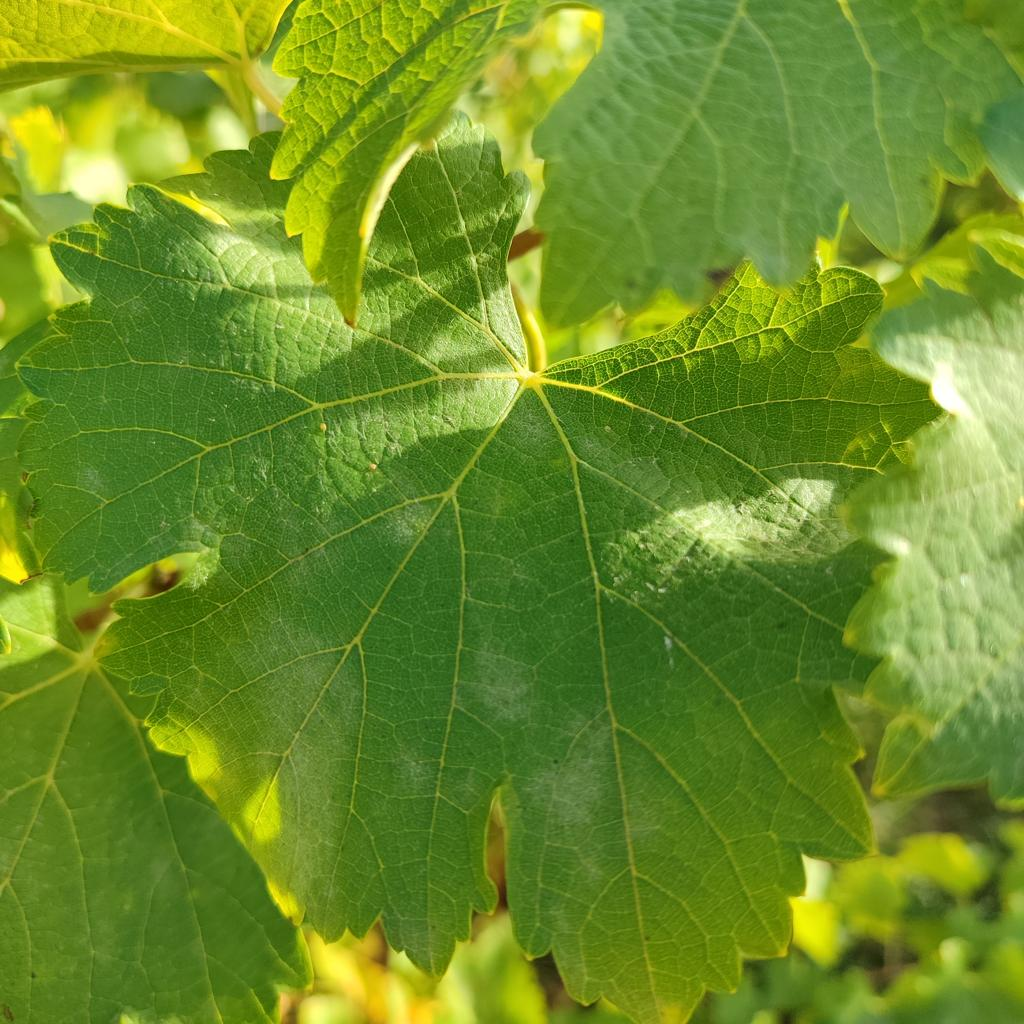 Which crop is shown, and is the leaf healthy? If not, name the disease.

grapevine, powdery mildew
